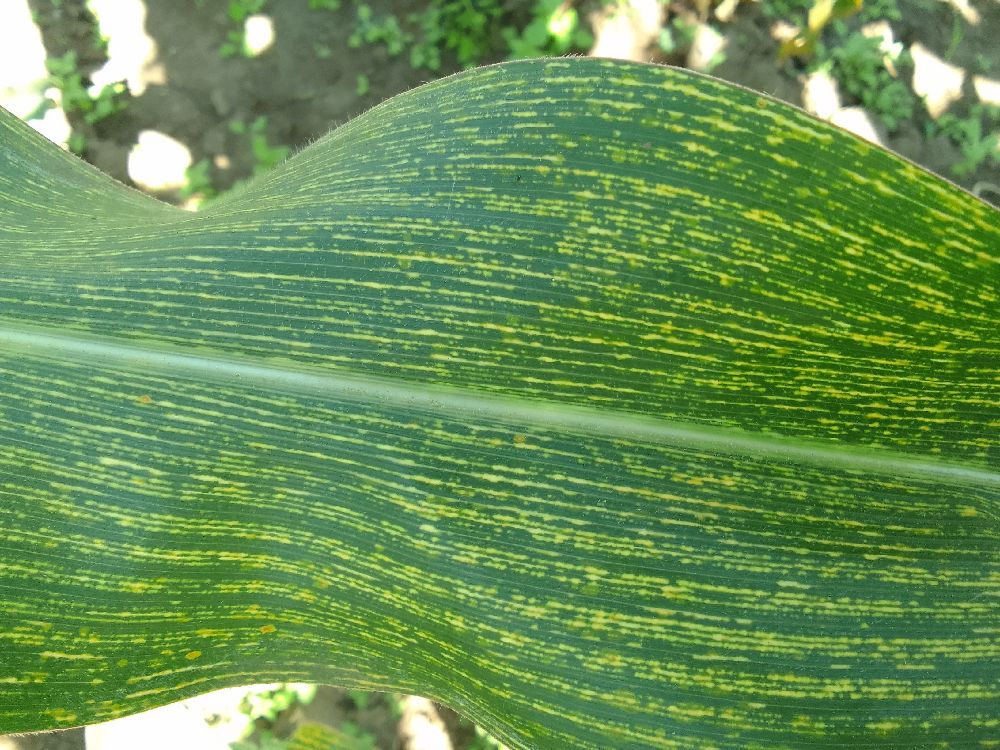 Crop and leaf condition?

maize, maize streak virus
